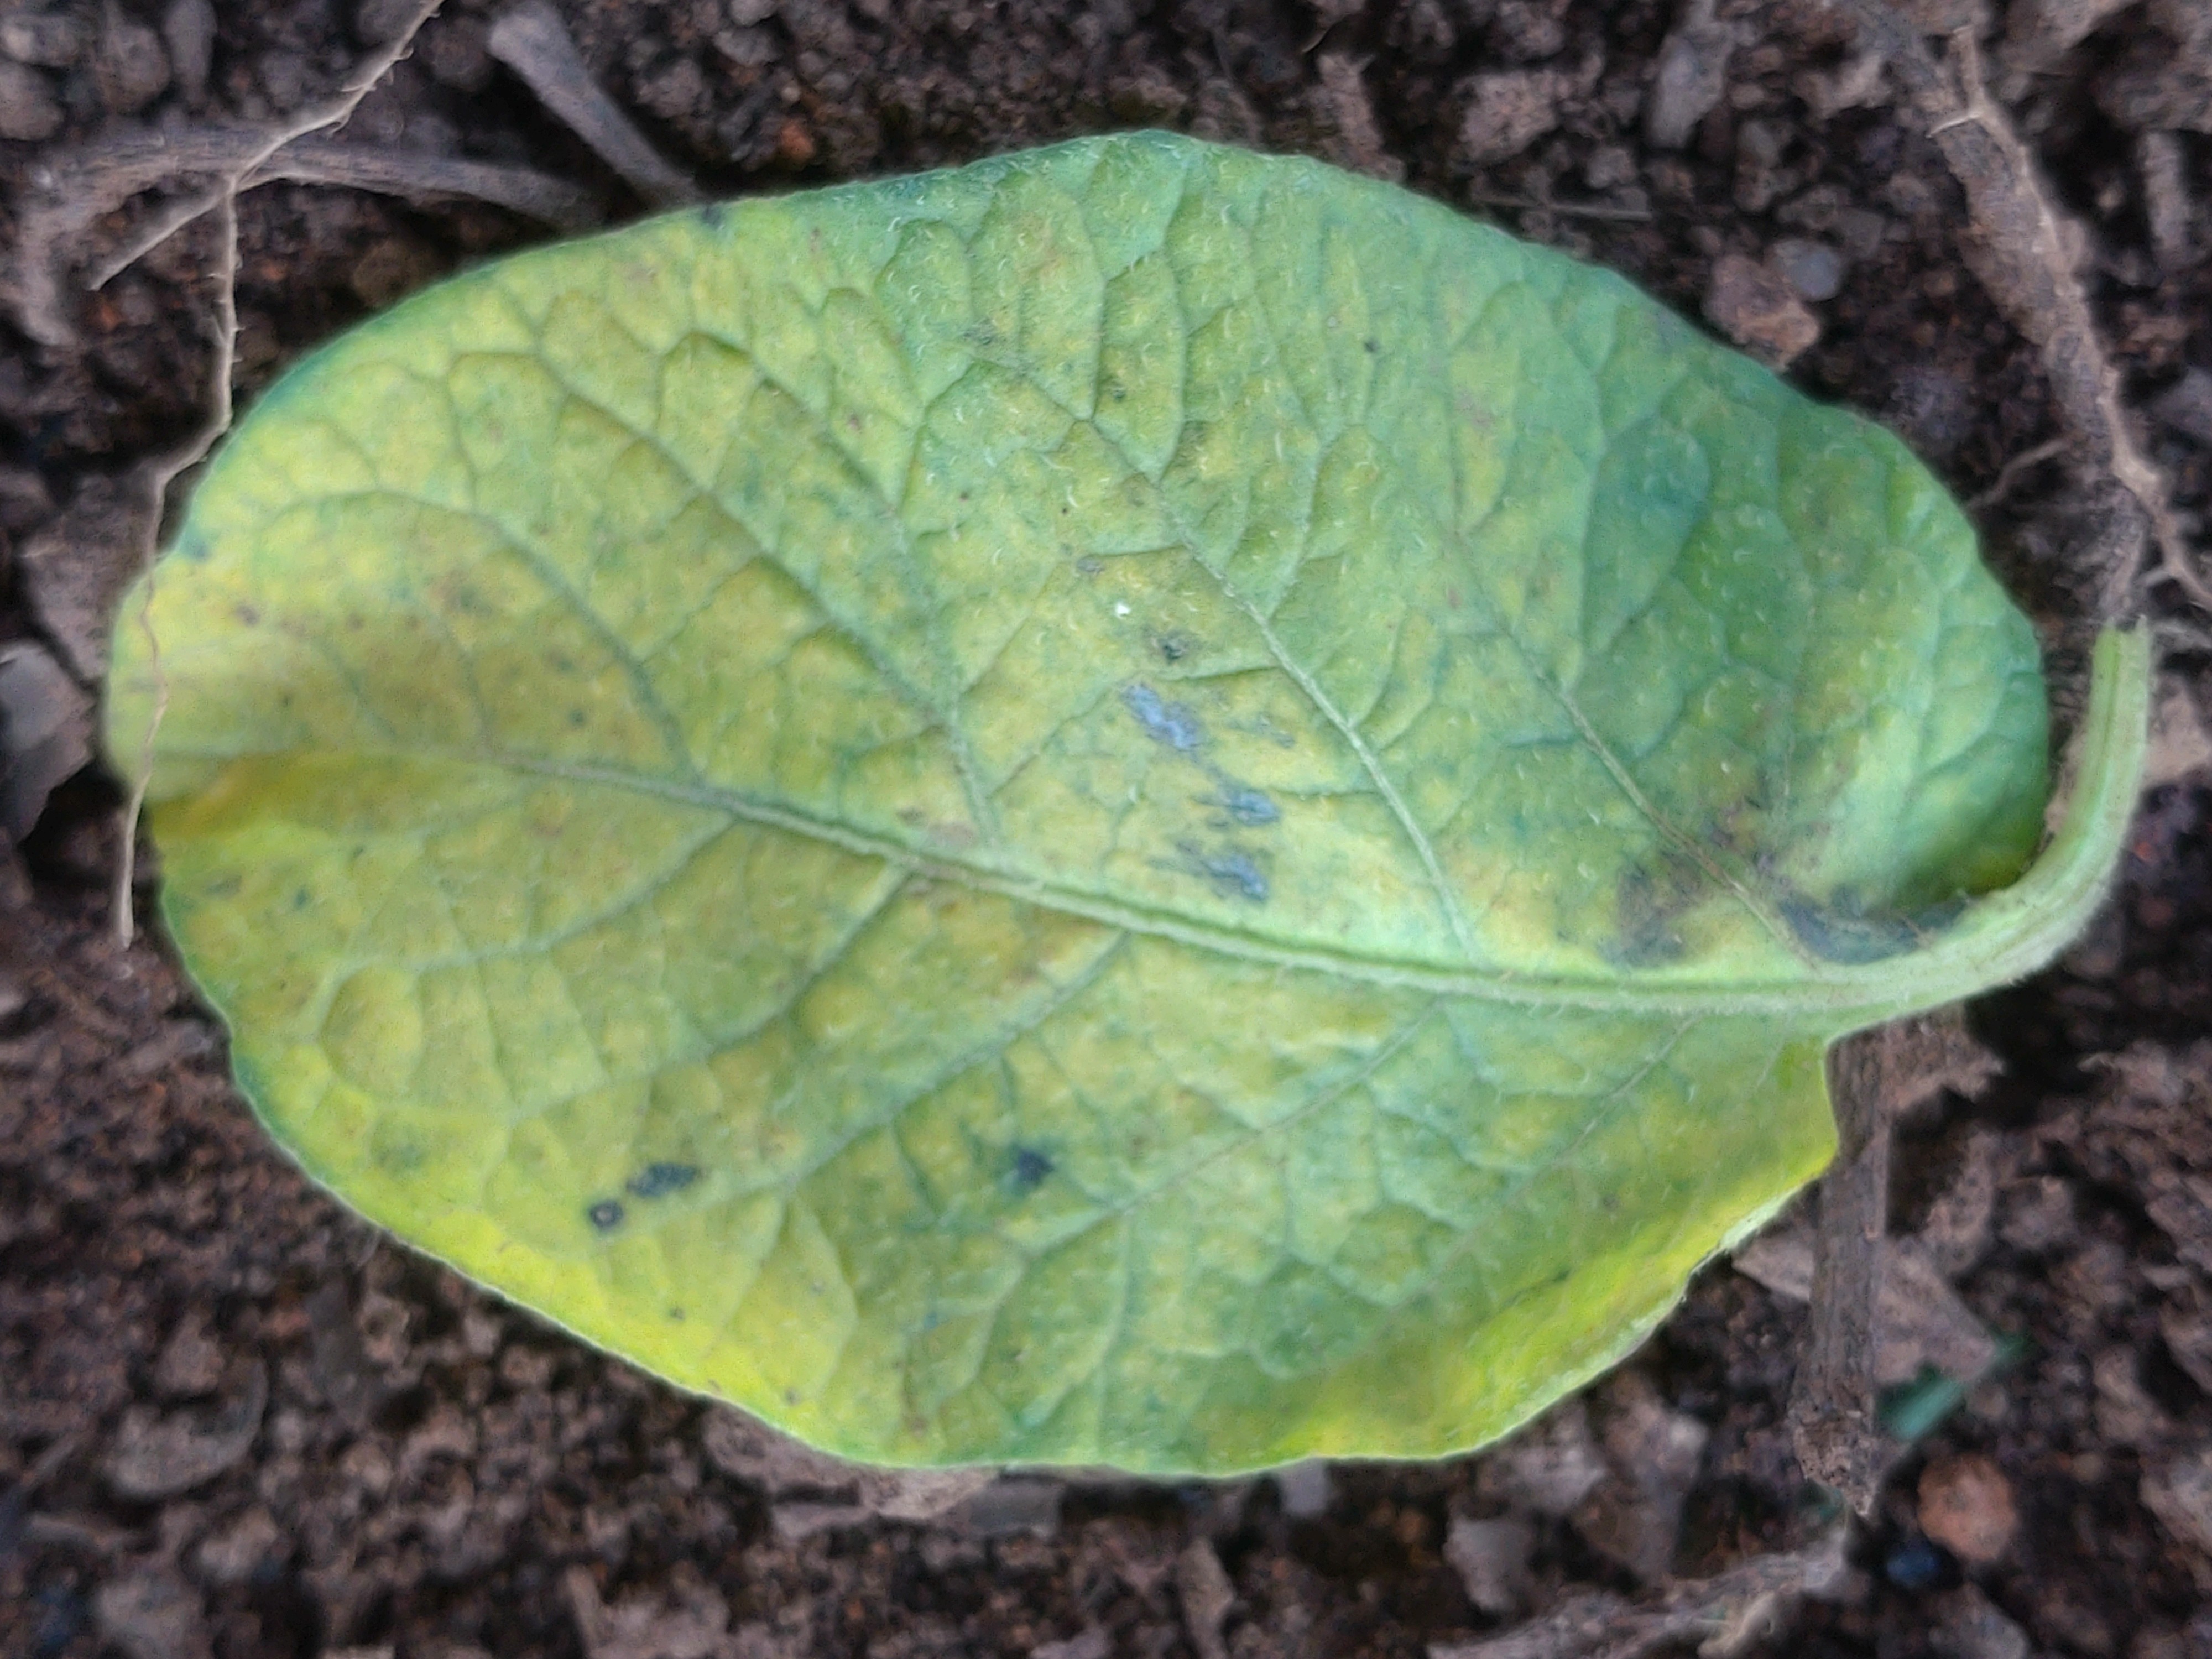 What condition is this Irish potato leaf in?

late blight
